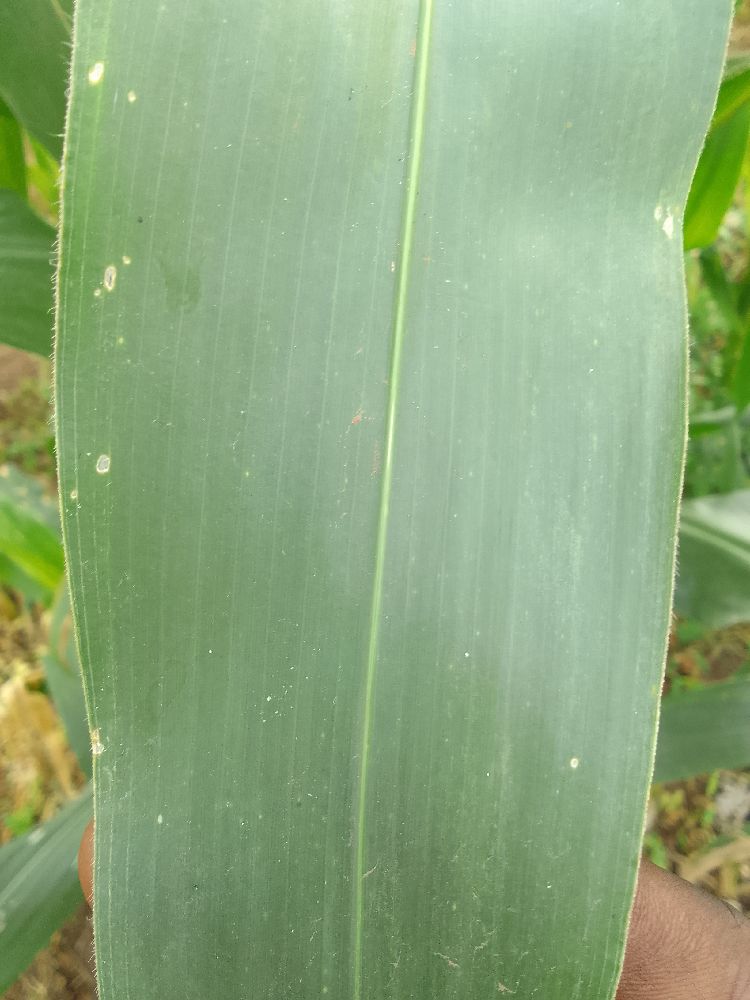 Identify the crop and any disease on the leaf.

maize, healthy
